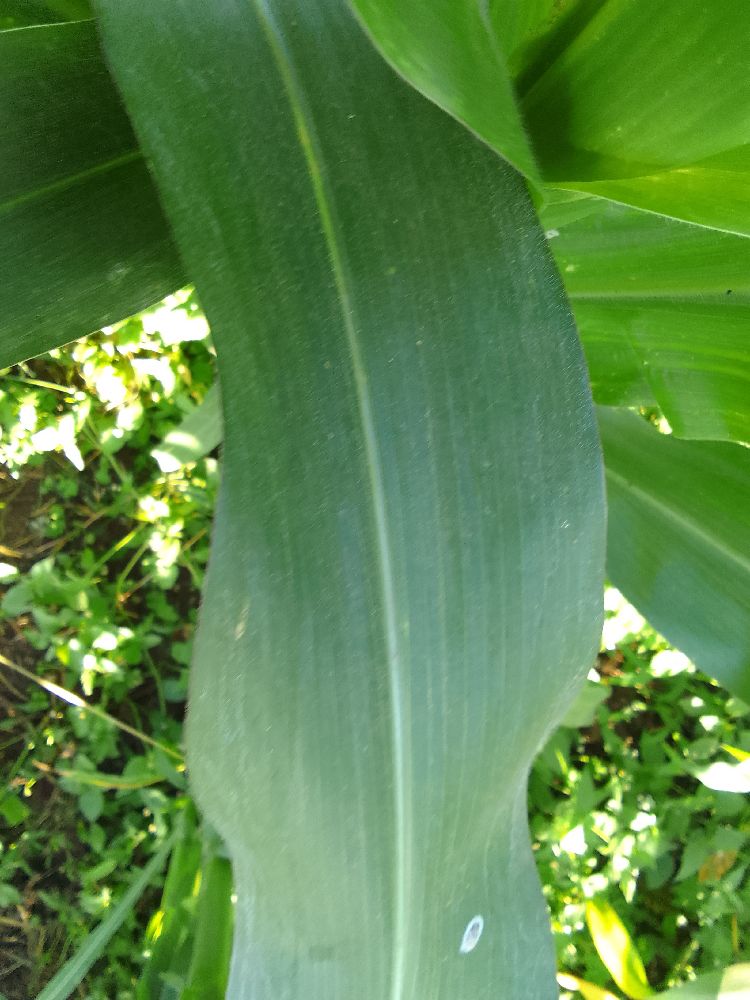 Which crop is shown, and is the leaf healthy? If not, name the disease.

maize, healthy
